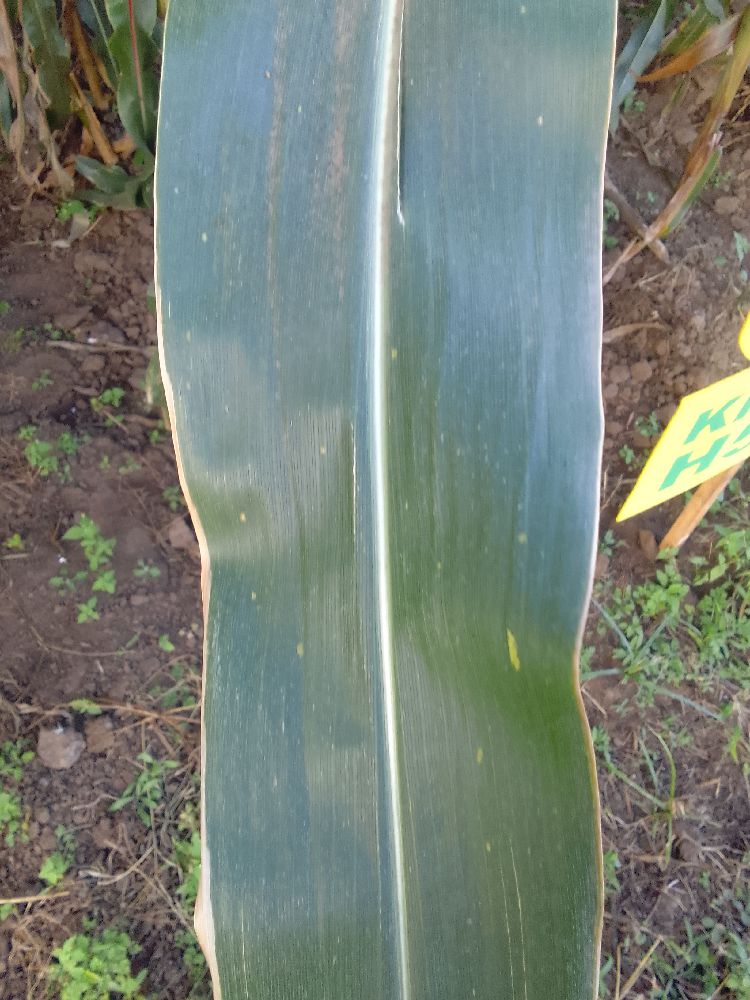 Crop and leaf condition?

maize, healthy
